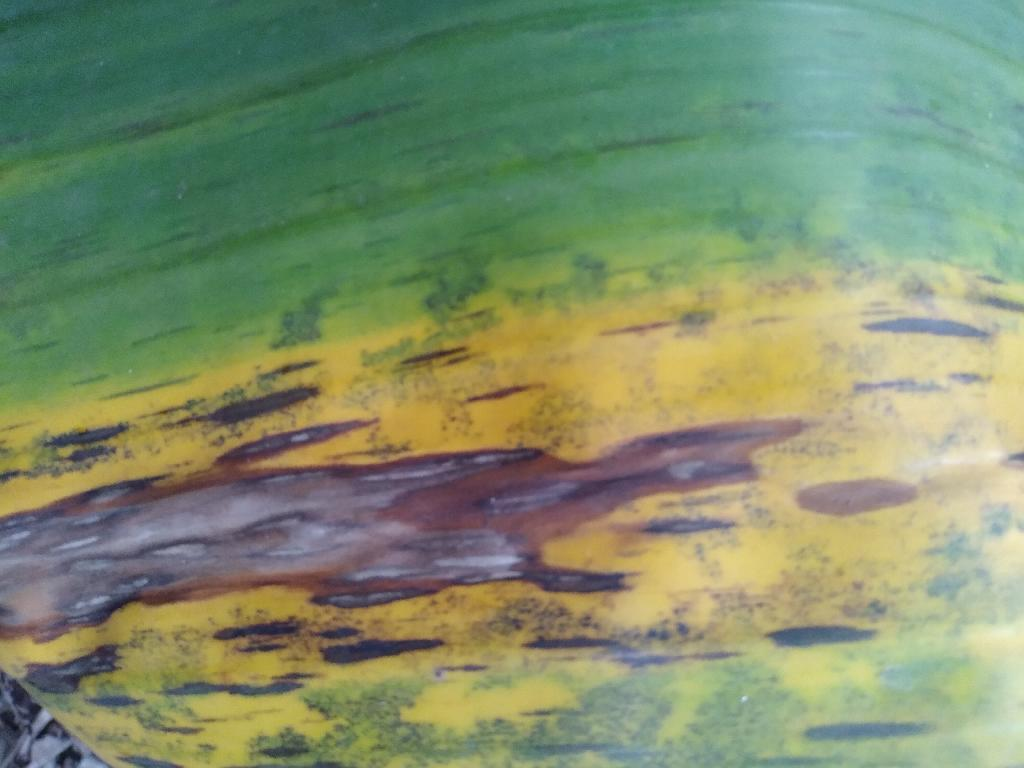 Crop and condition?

banana, black sigatoka
